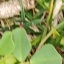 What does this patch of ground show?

unstructured weed
